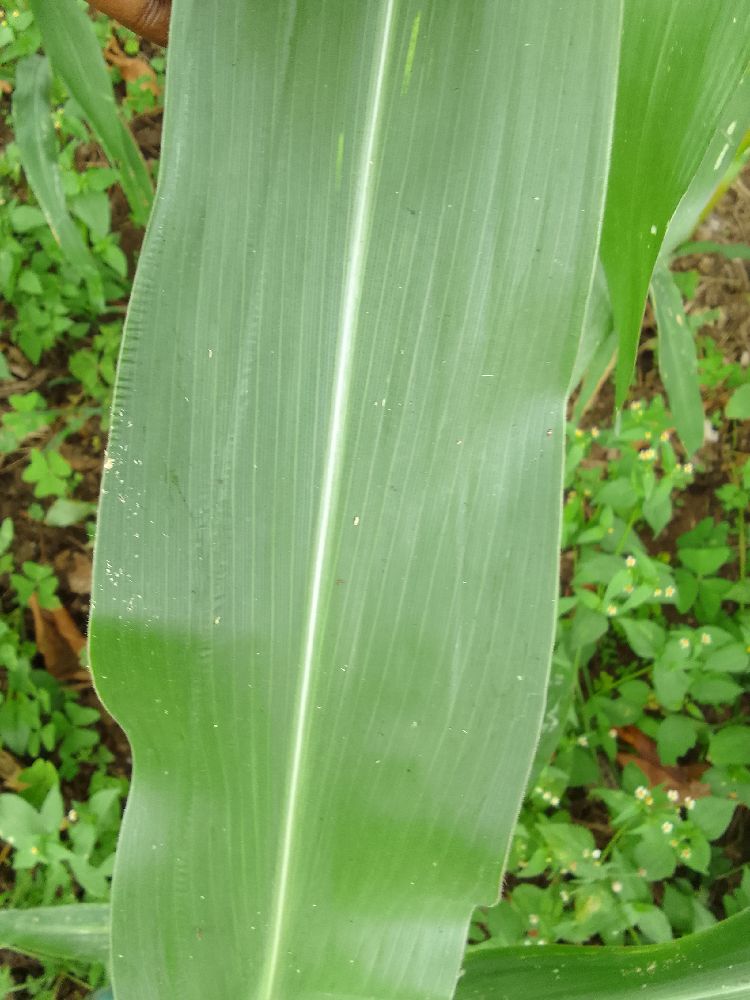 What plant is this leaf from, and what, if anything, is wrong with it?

maize, healthy
